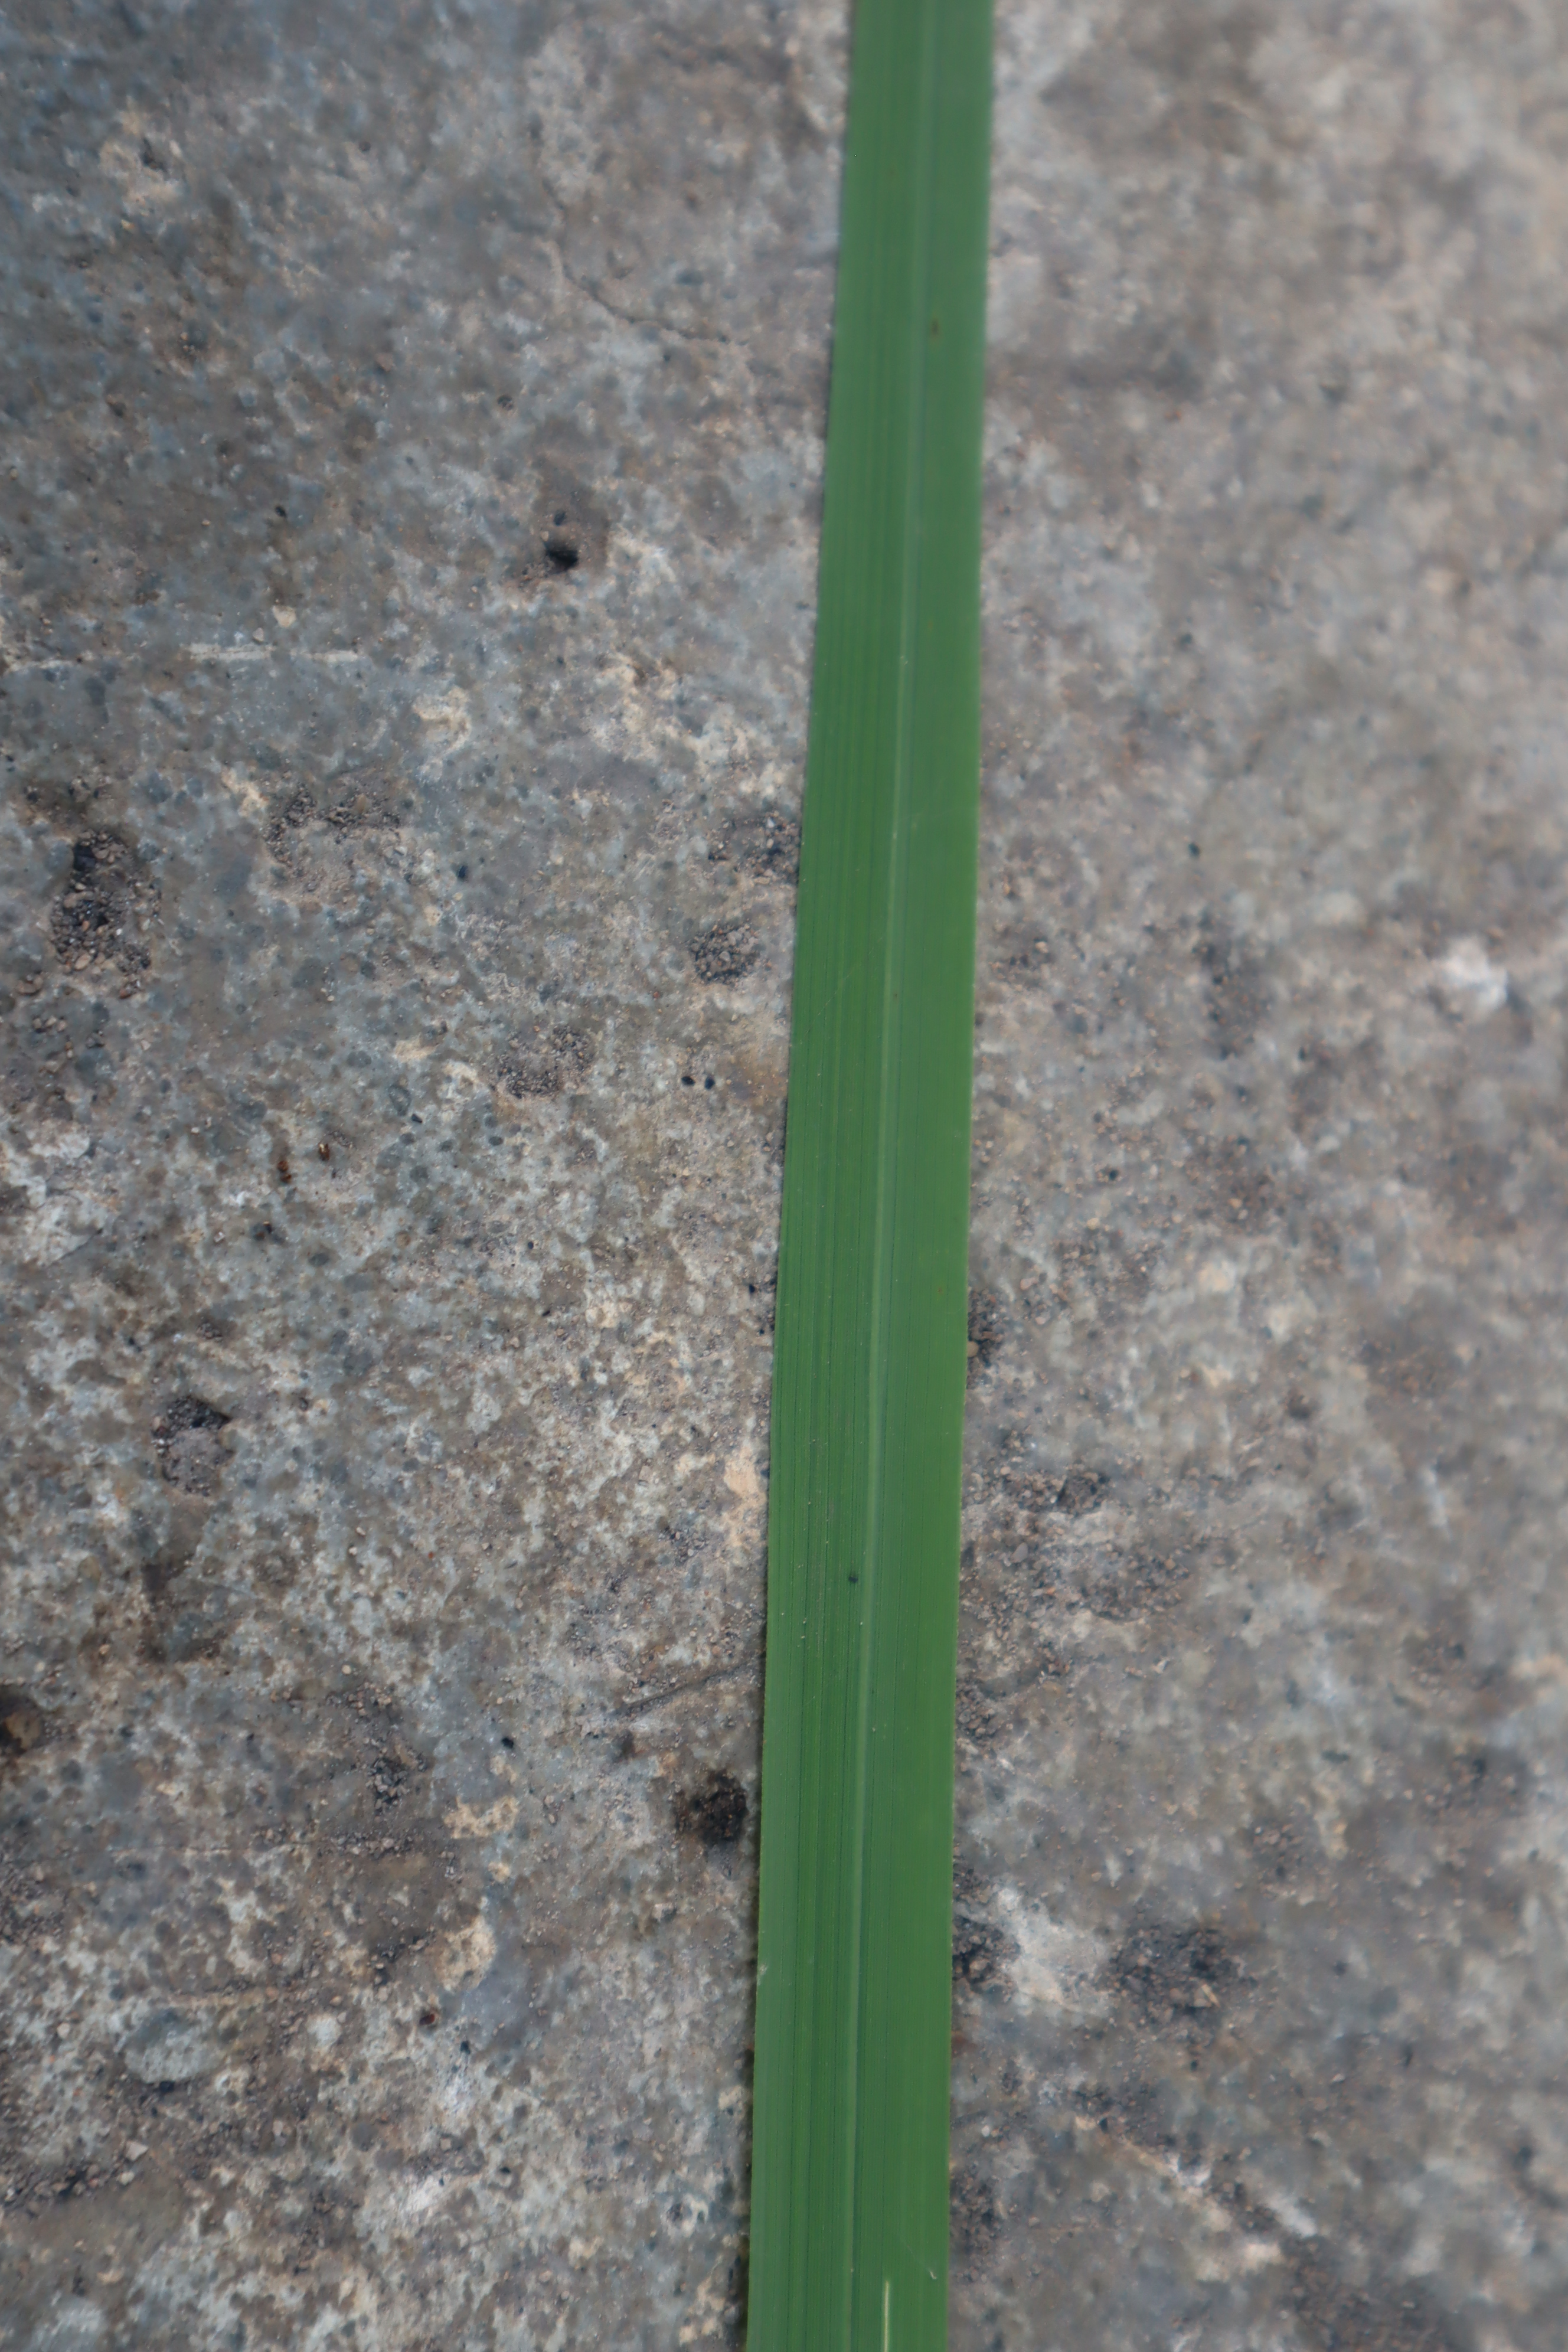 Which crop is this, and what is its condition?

rice, healthy leaves
